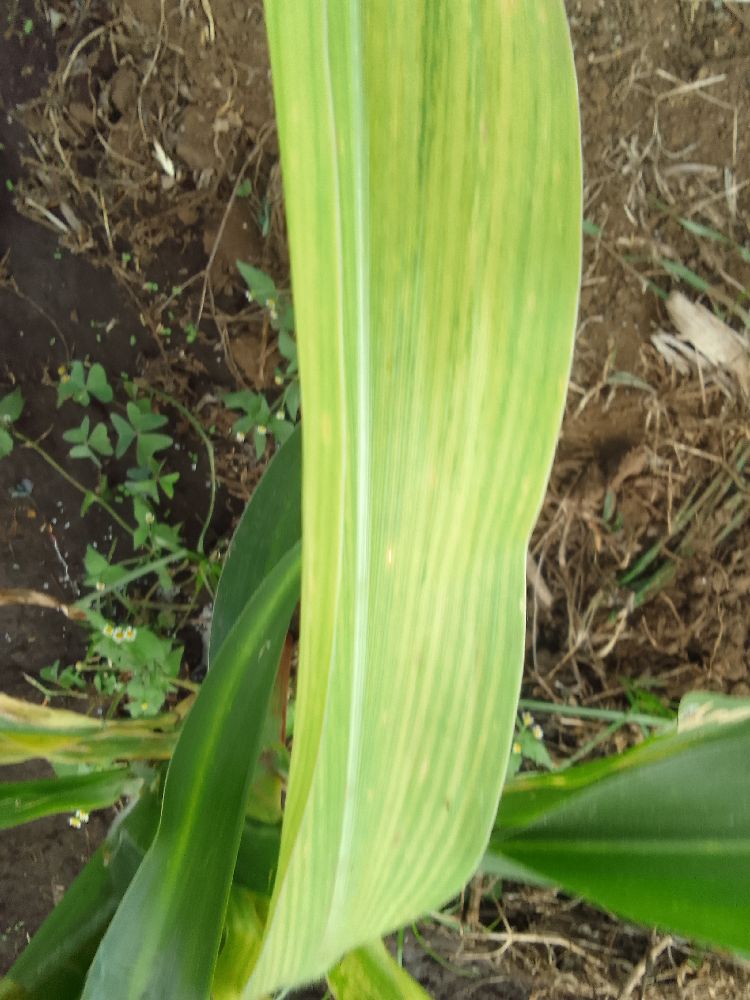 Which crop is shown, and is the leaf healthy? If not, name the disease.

maize, maize lethal necrosis
